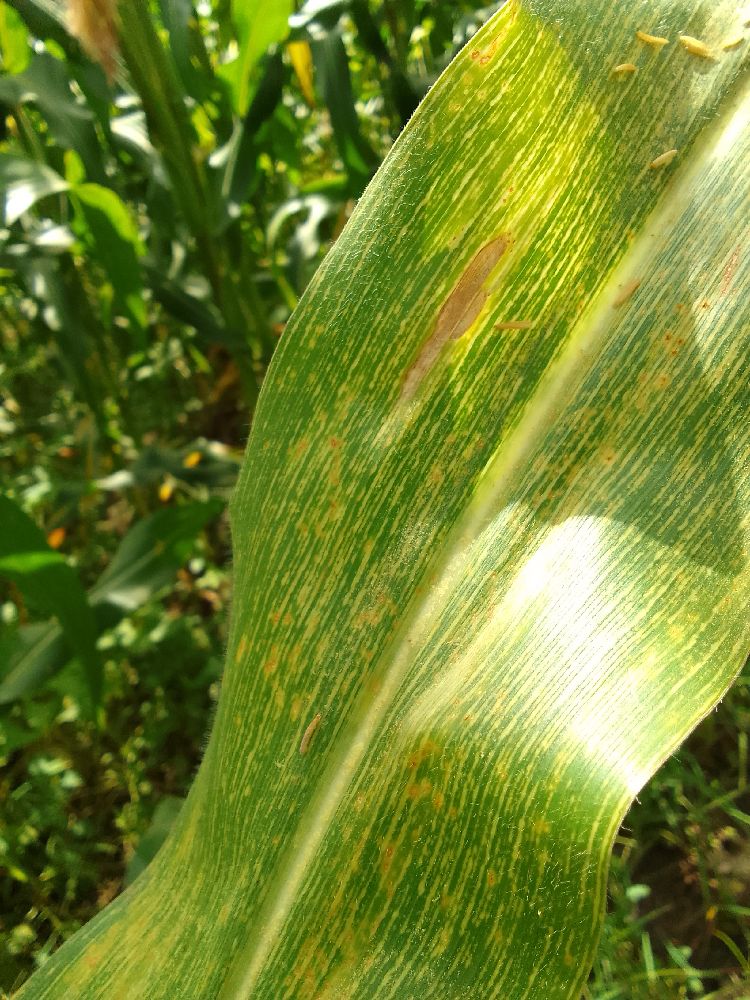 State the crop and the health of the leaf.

maize, maize streak virus
